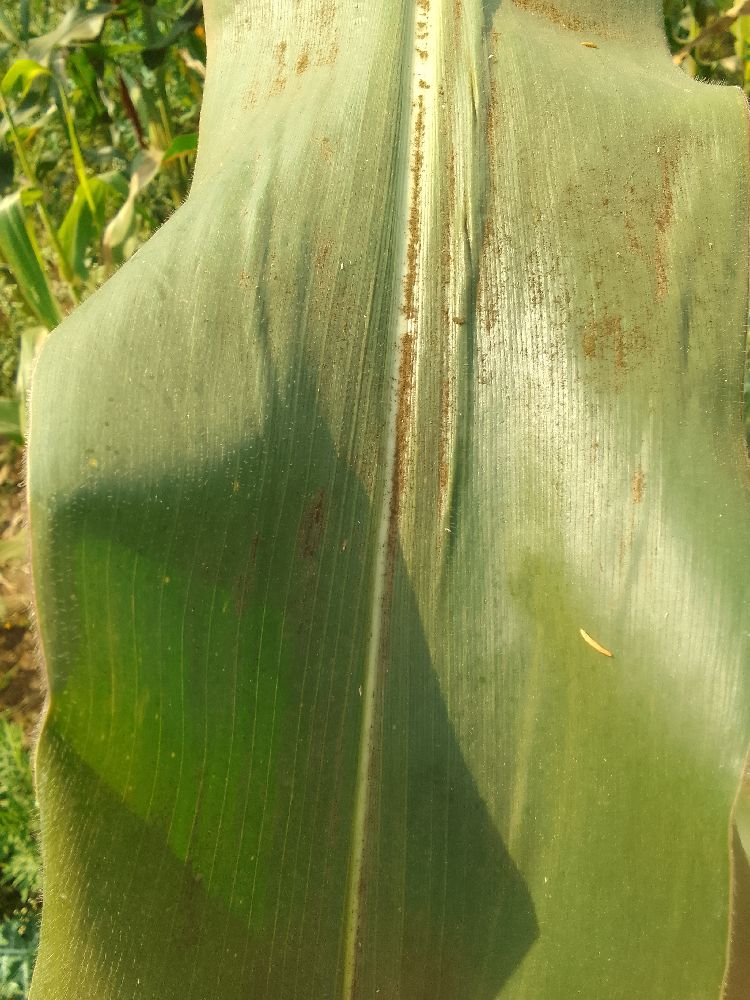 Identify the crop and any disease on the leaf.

maize, healthy
